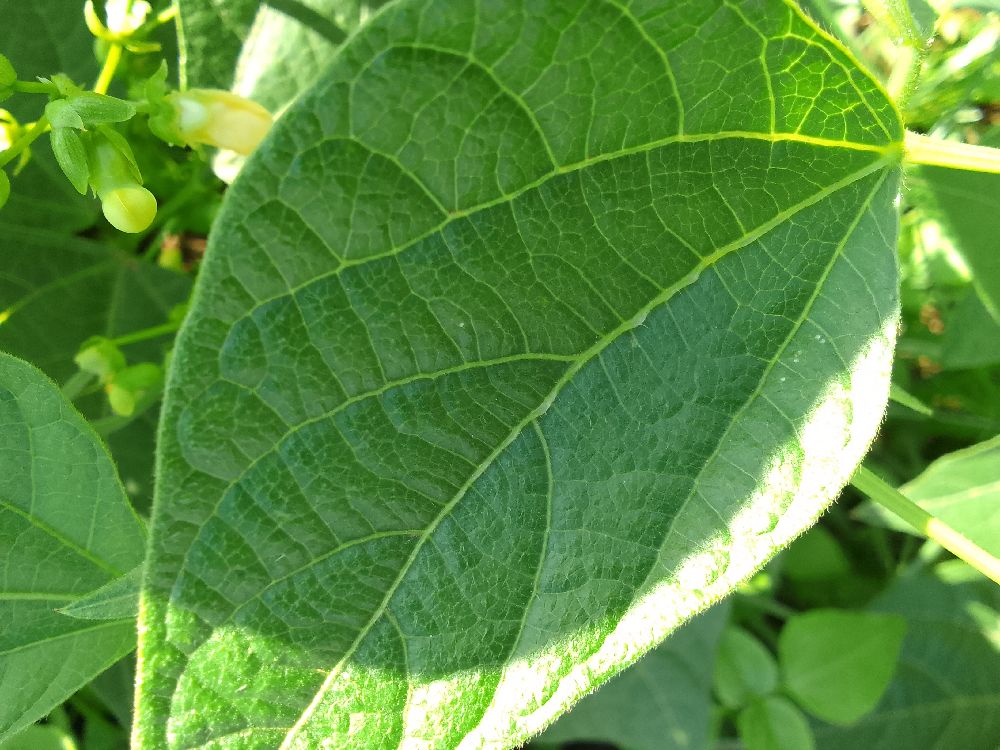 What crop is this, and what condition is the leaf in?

common bean, healthy
